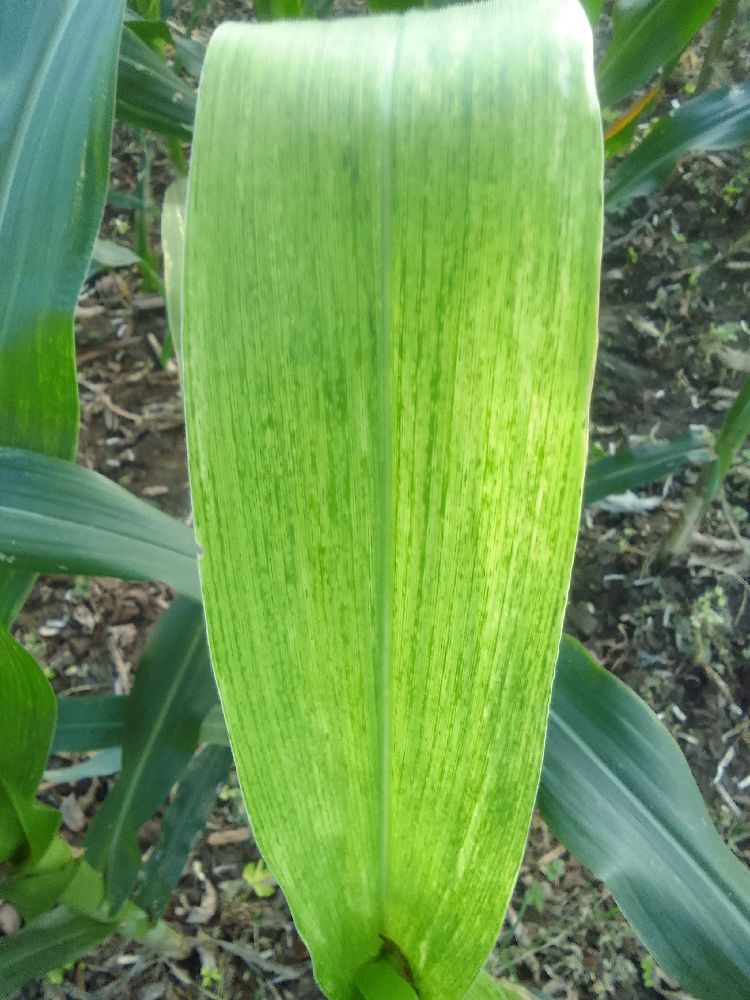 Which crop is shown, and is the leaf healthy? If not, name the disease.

maize, maize lethal necrosis
